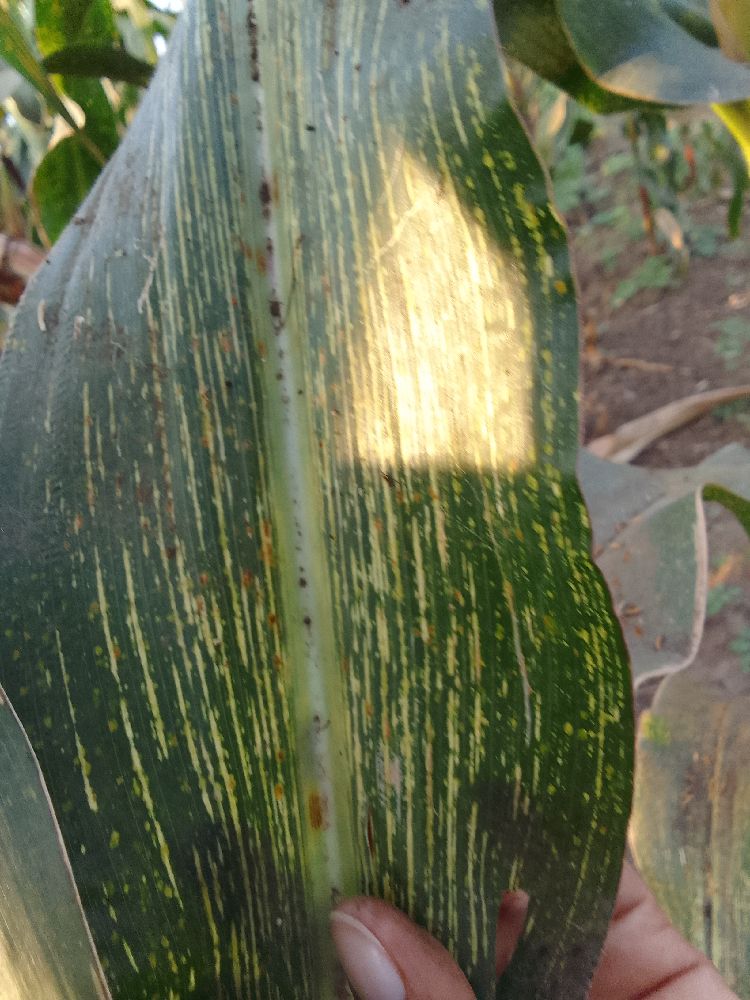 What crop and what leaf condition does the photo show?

maize, maize streak virus
